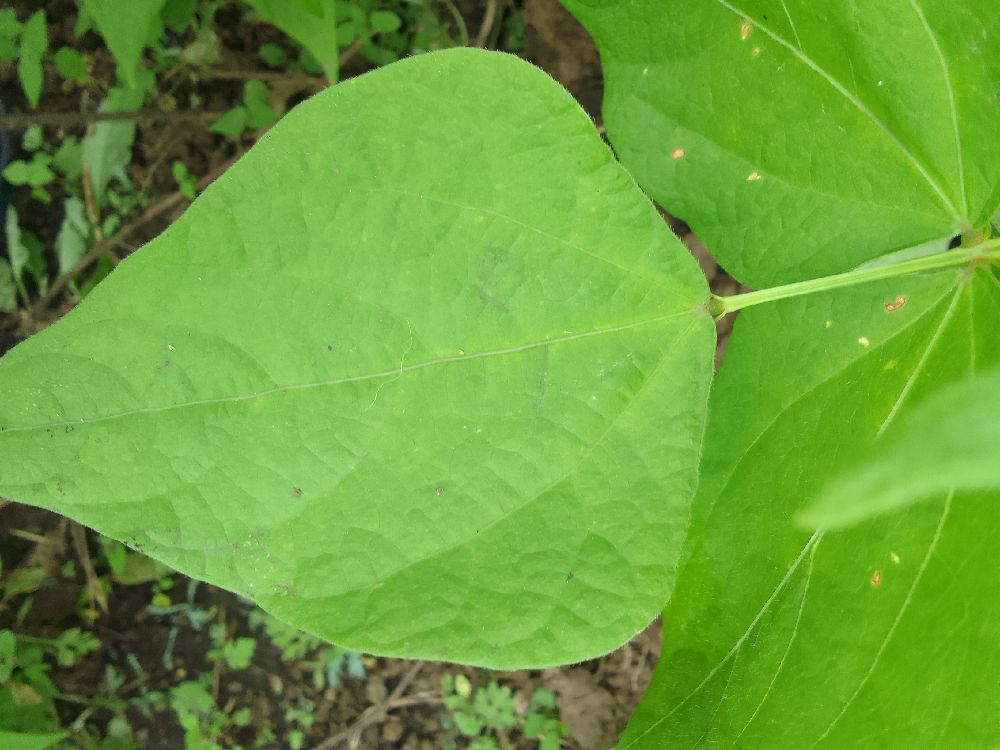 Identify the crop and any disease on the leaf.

common bean, healthy
